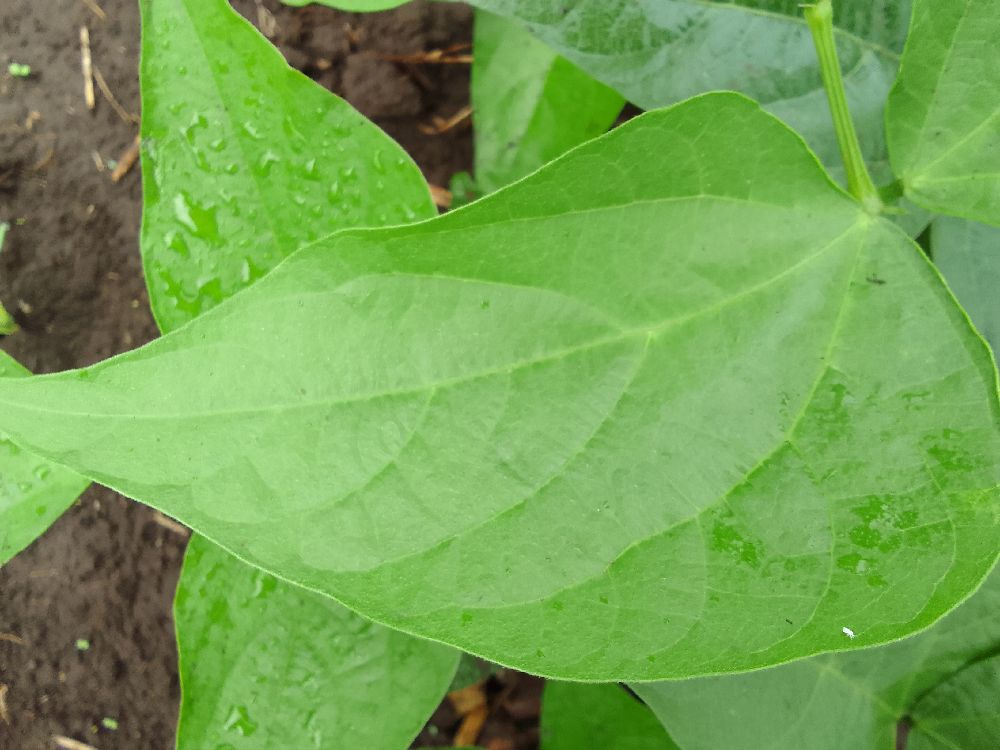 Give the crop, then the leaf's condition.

common bean, healthy
